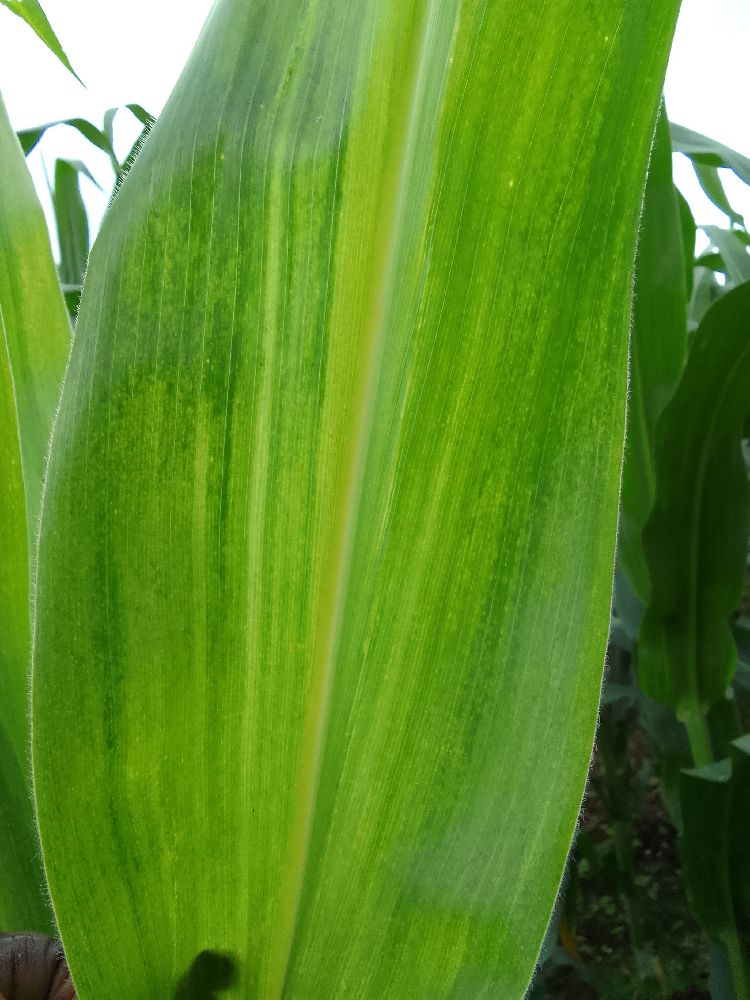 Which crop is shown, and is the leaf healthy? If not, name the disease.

maize, maize lethal necrosis
